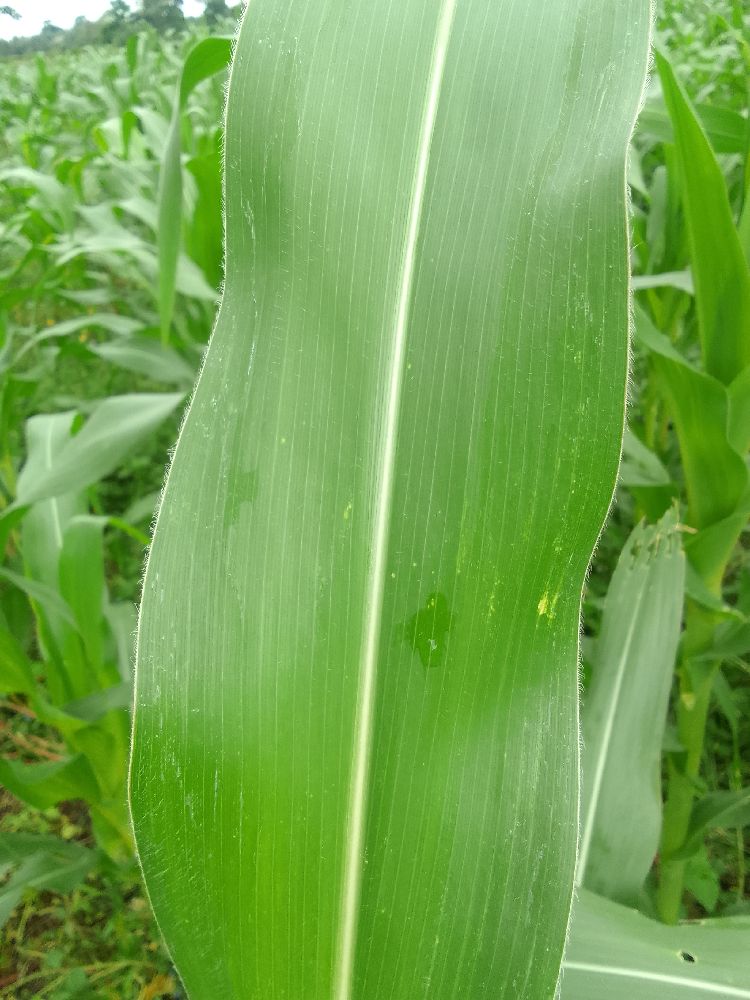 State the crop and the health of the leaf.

maize, healthy
